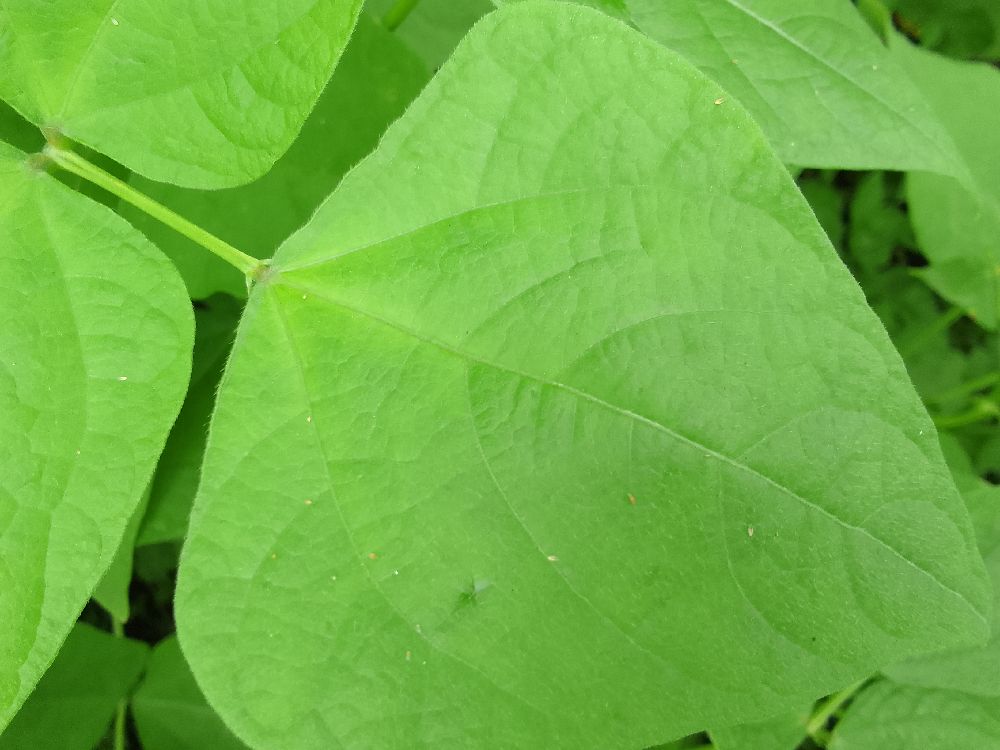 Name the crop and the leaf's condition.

common bean, healthy
